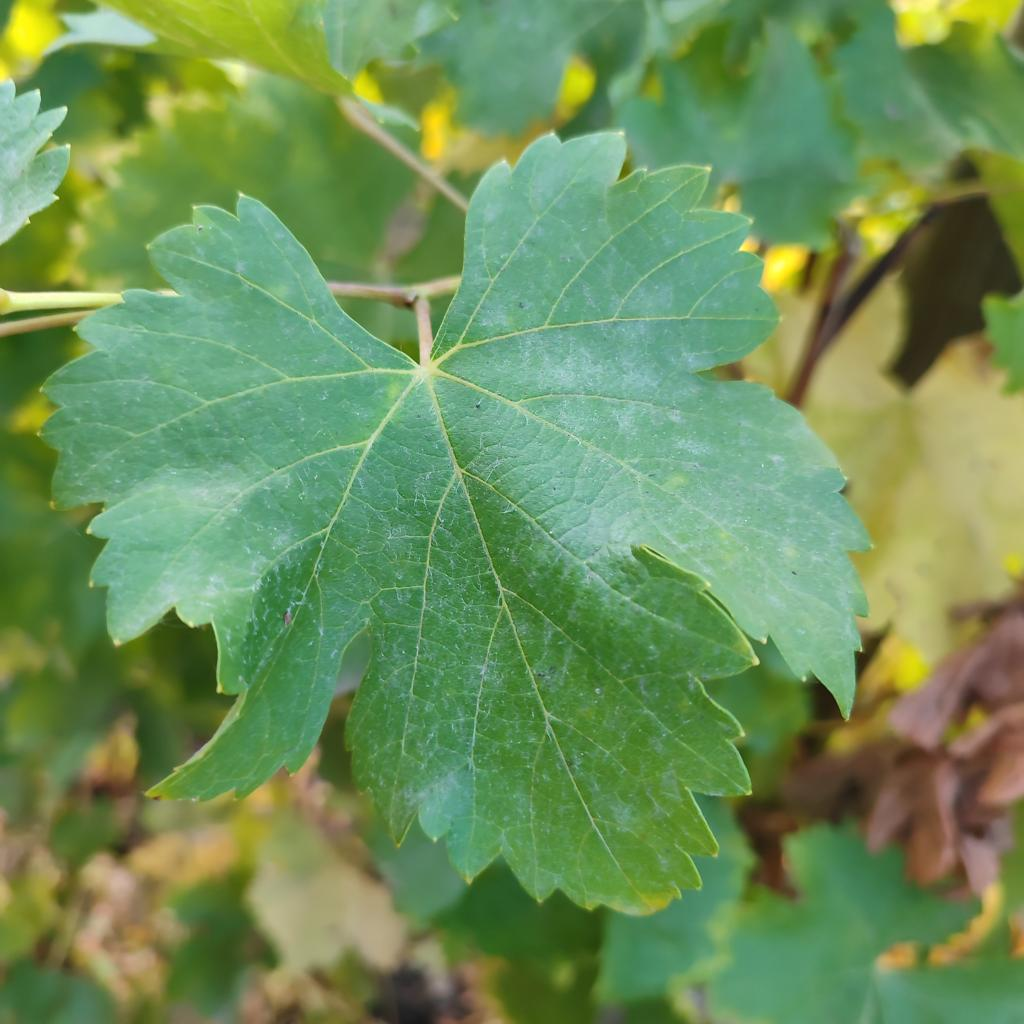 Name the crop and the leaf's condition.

grapevine, powdery mildew
